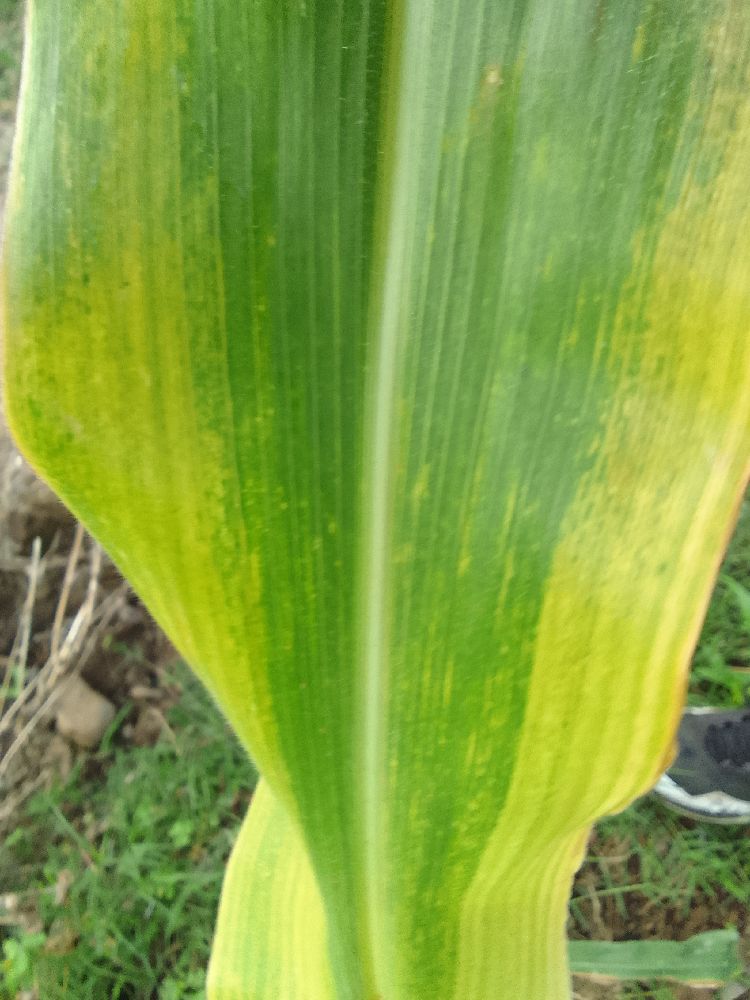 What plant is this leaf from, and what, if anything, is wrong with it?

maize, maize lethal necrosis
